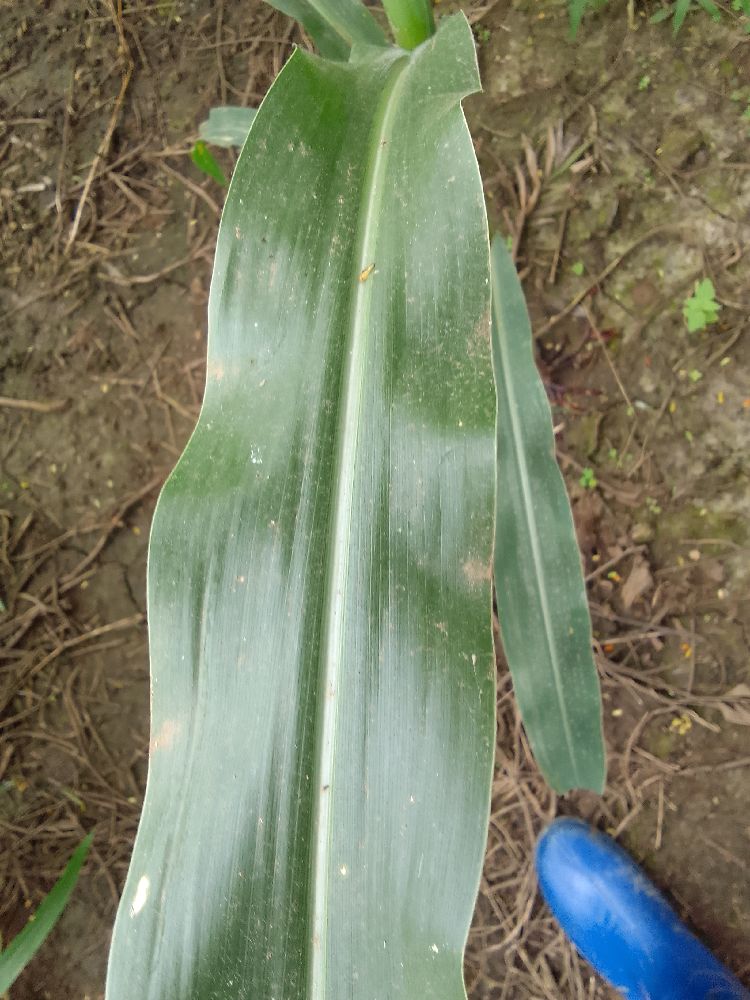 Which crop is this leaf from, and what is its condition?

maize, healthy
